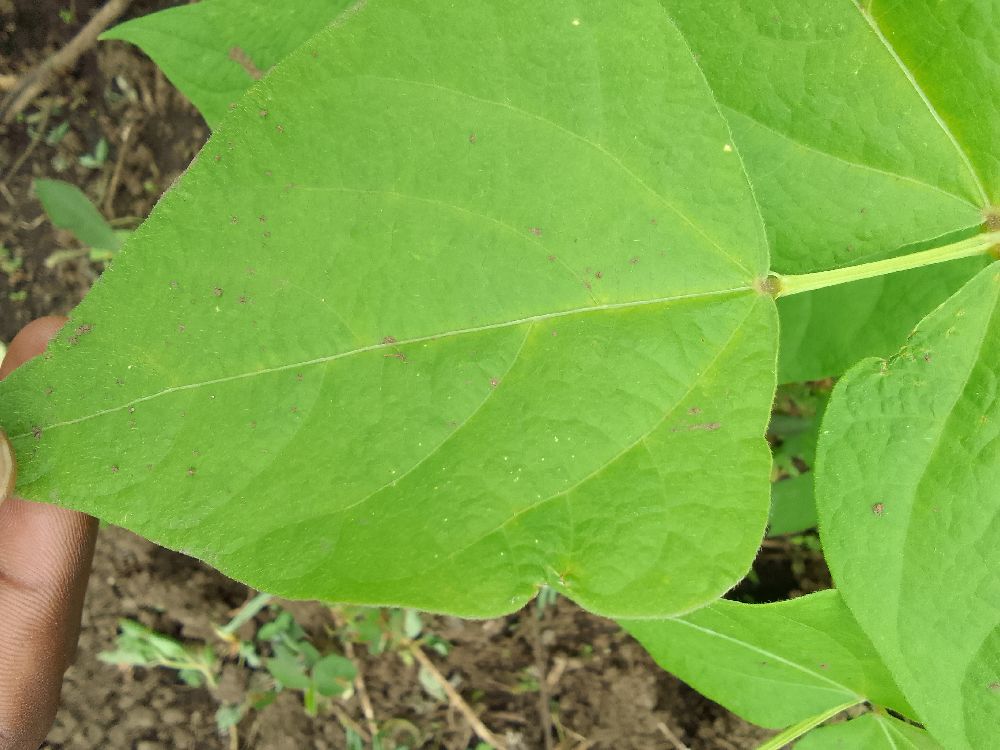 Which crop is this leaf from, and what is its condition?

common bean, healthy
